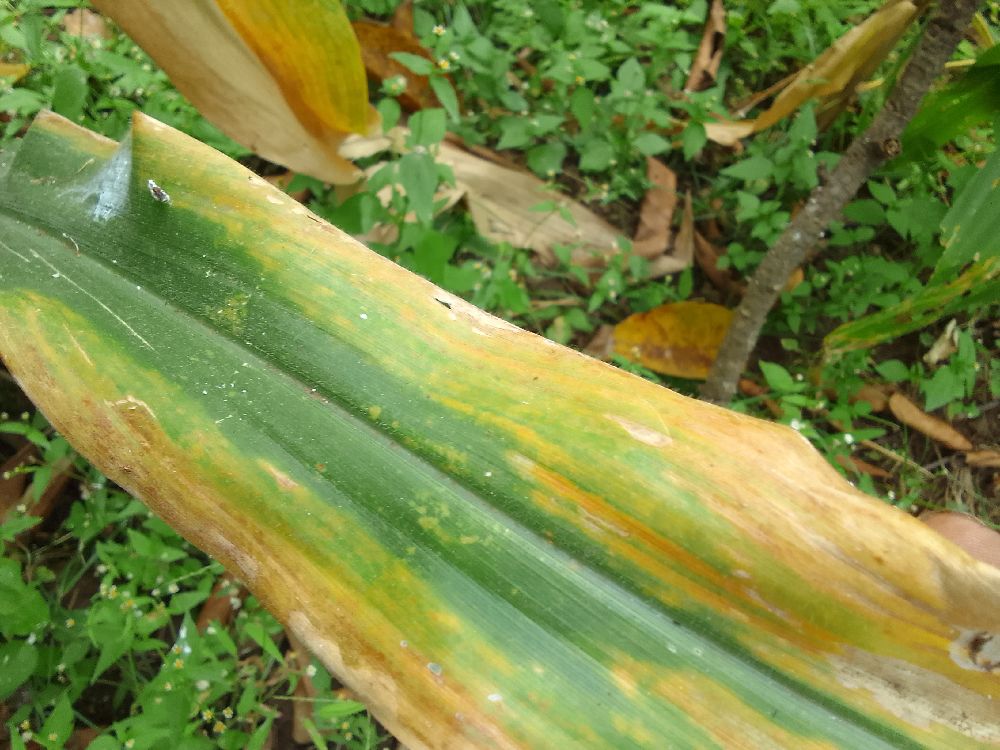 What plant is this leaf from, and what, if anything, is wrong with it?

maize, maize lethal necrosis
